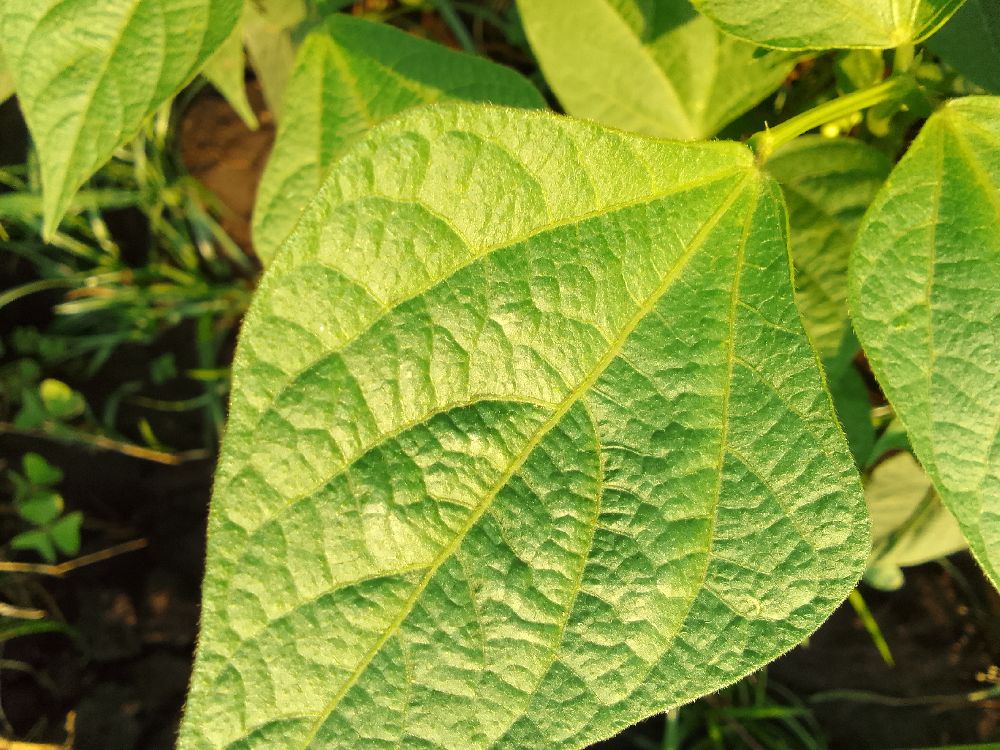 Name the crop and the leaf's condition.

common bean, healthy
